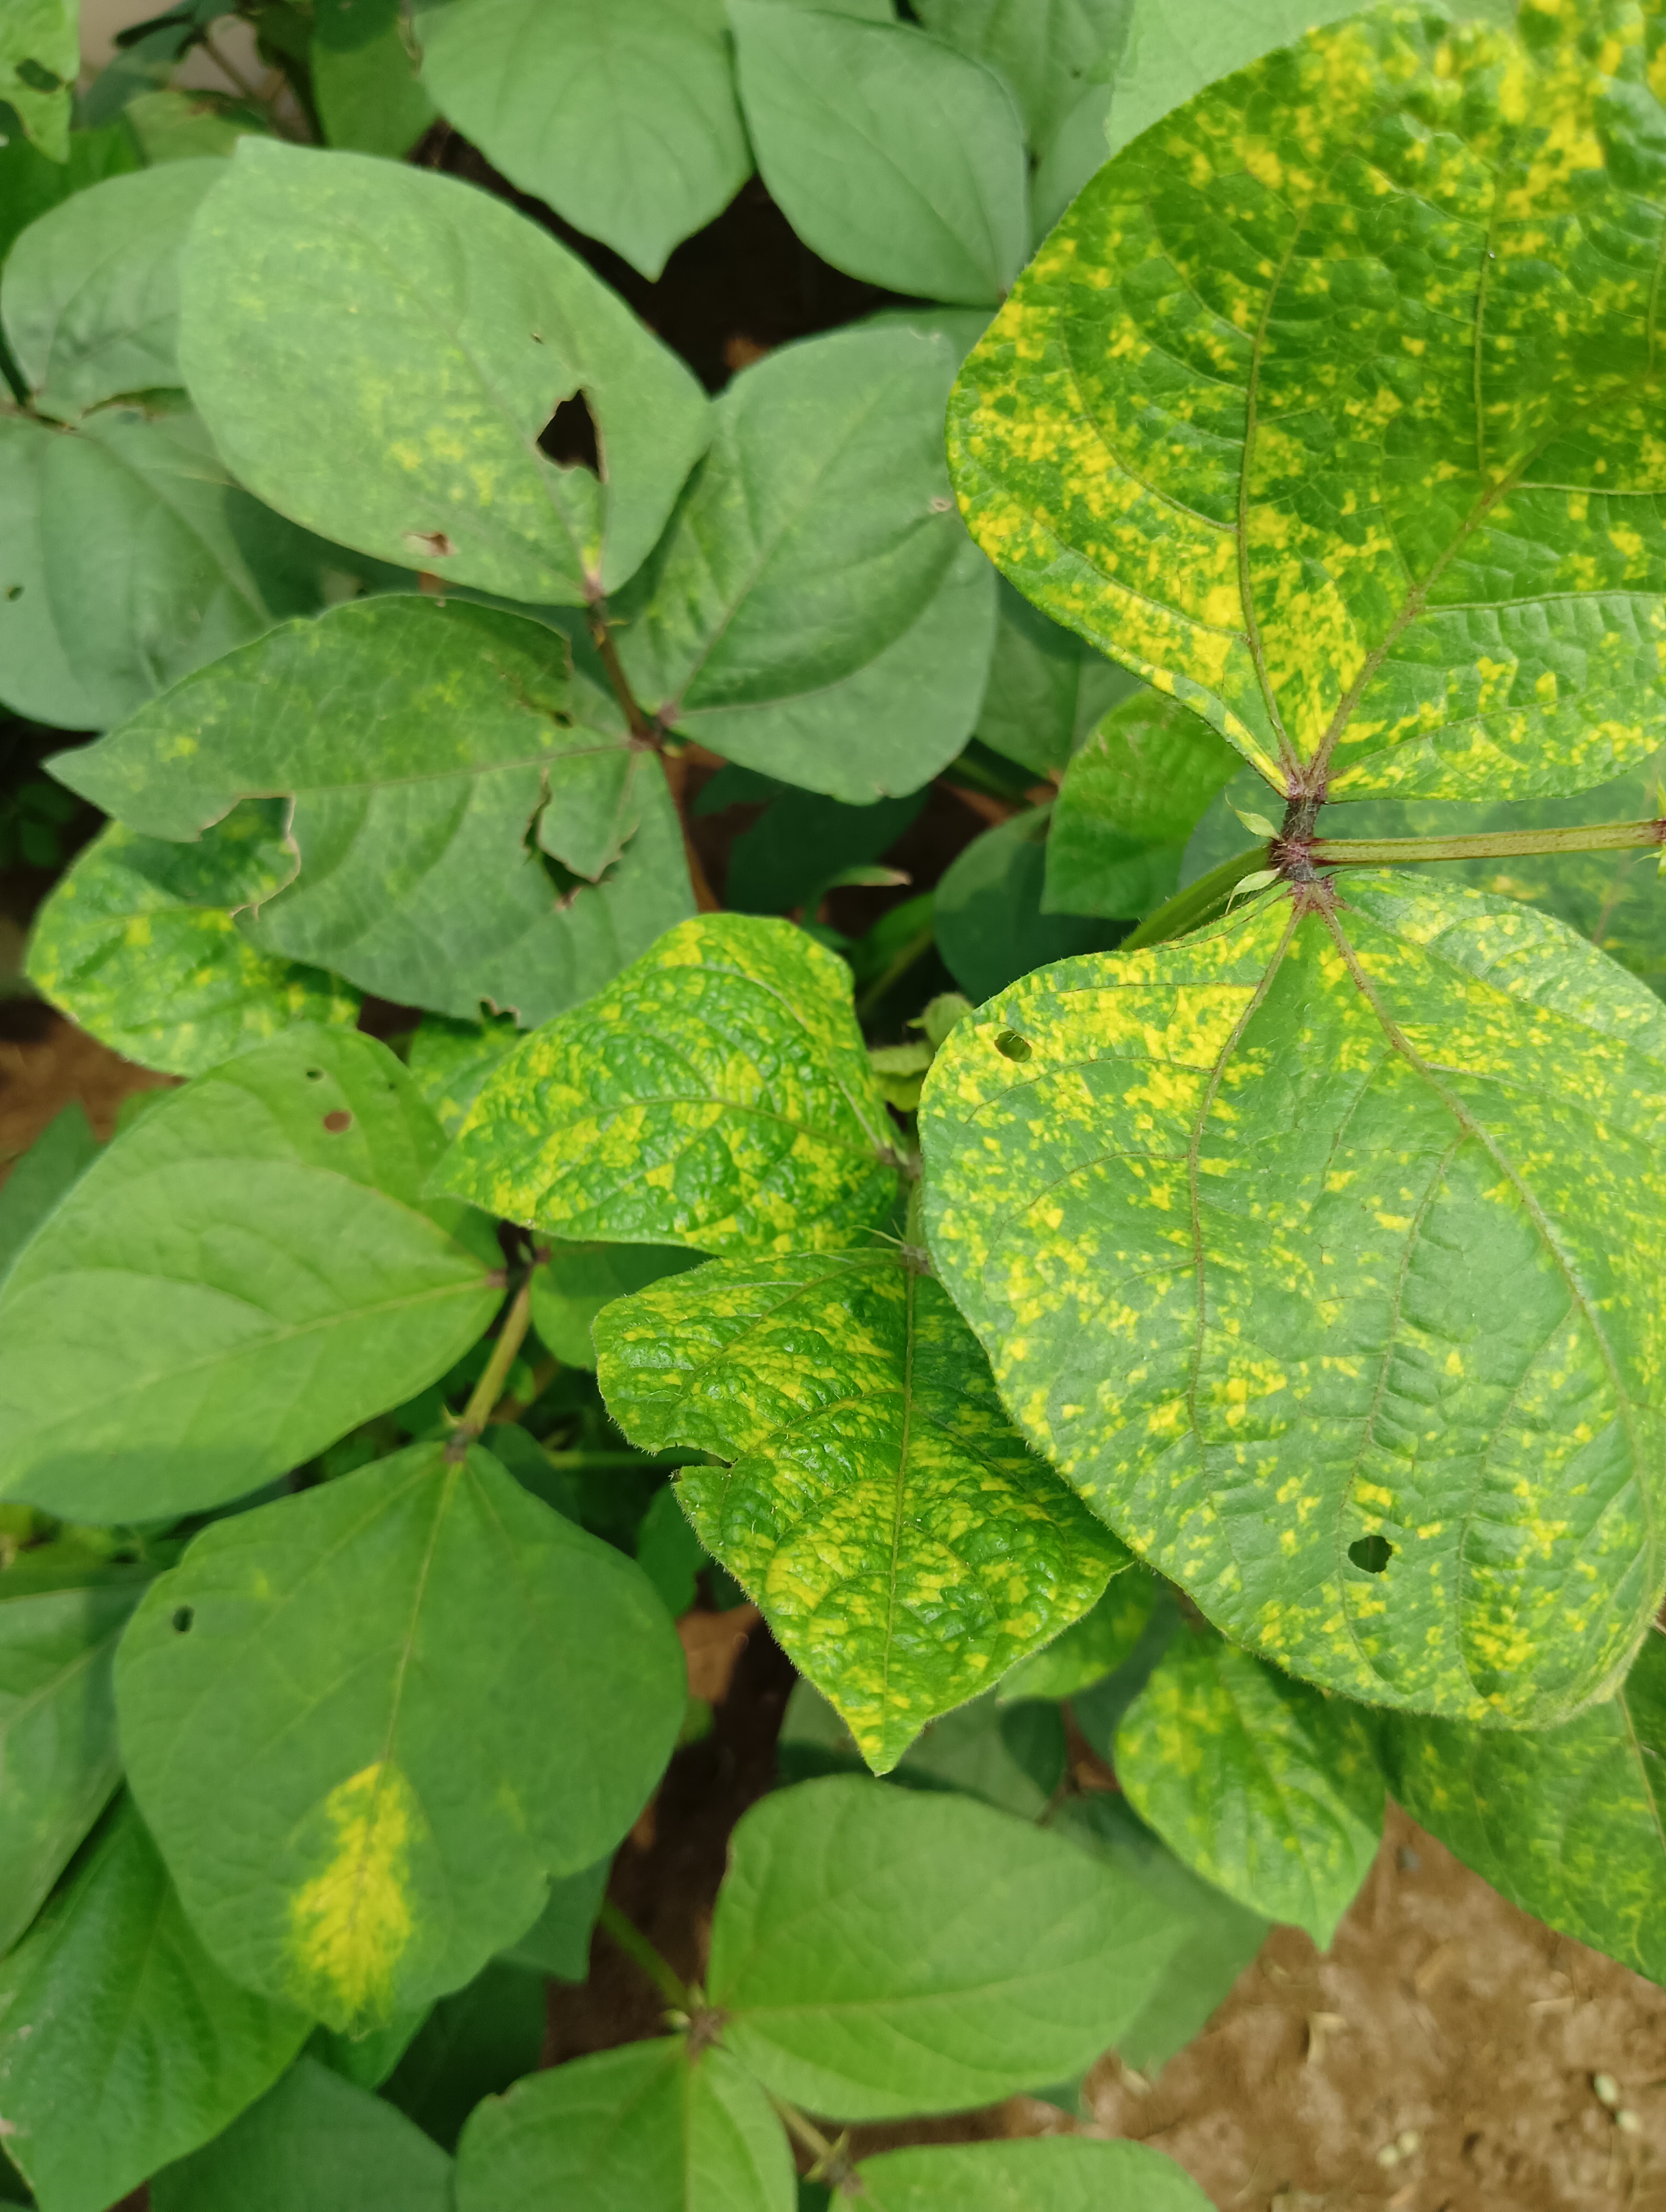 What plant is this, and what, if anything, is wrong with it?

mungbean, yellow mosaic
